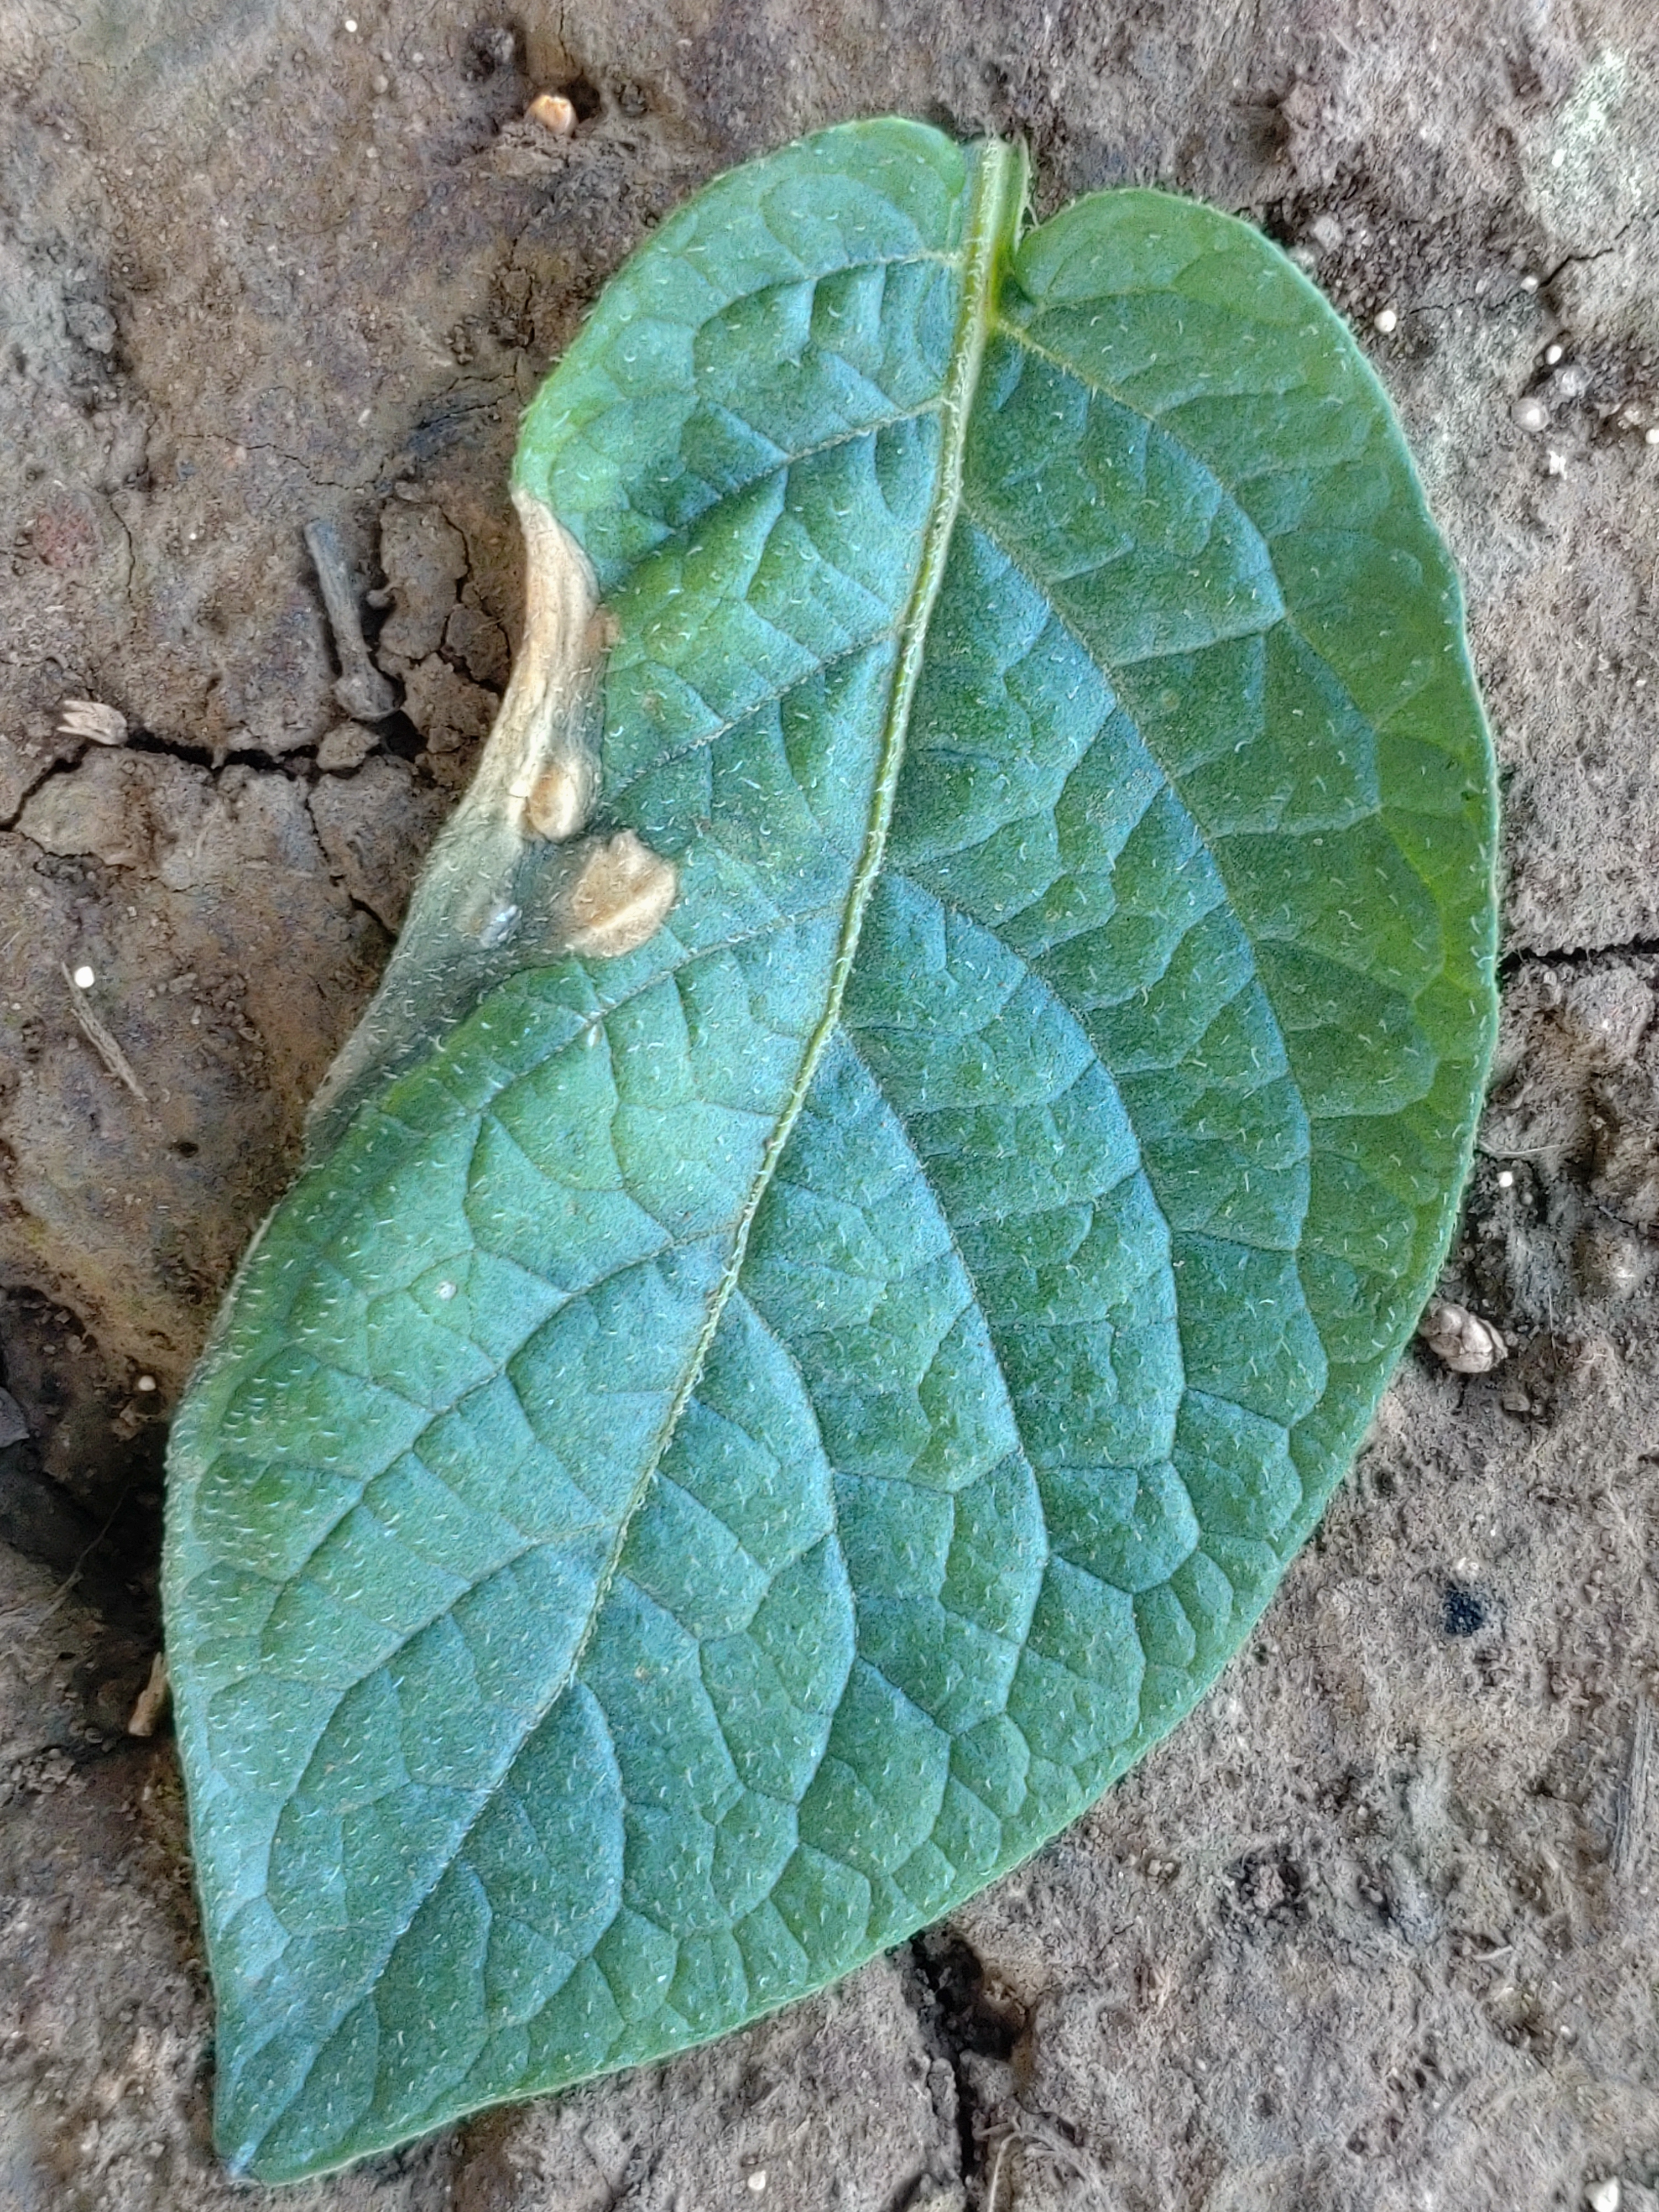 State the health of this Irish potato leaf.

early blight
